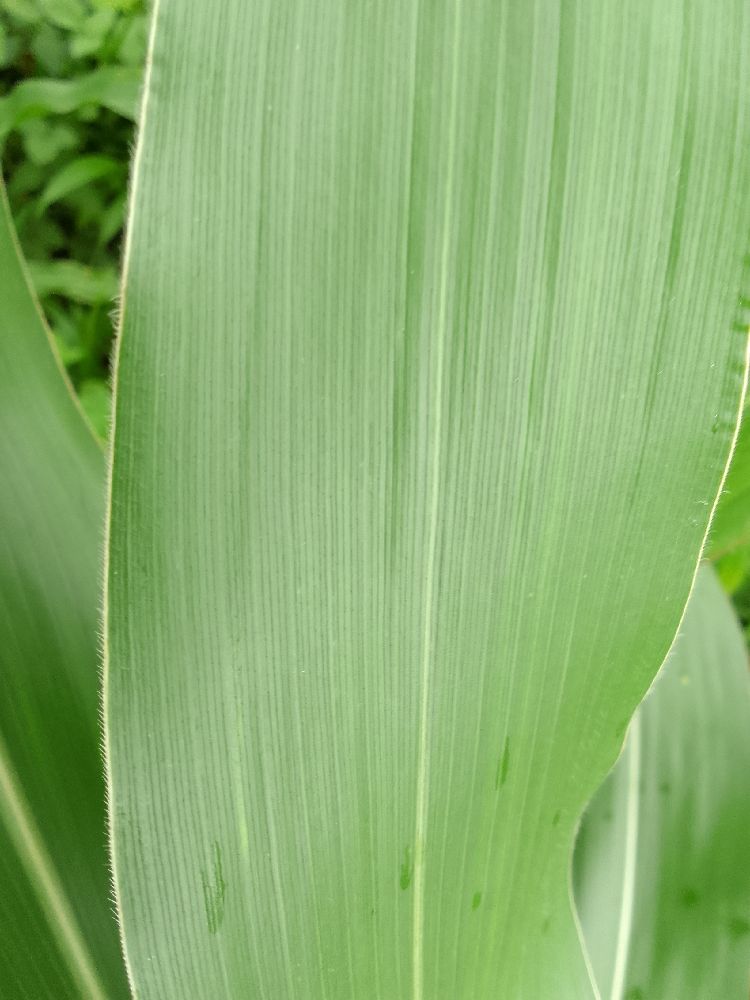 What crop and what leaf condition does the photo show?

maize, healthy
